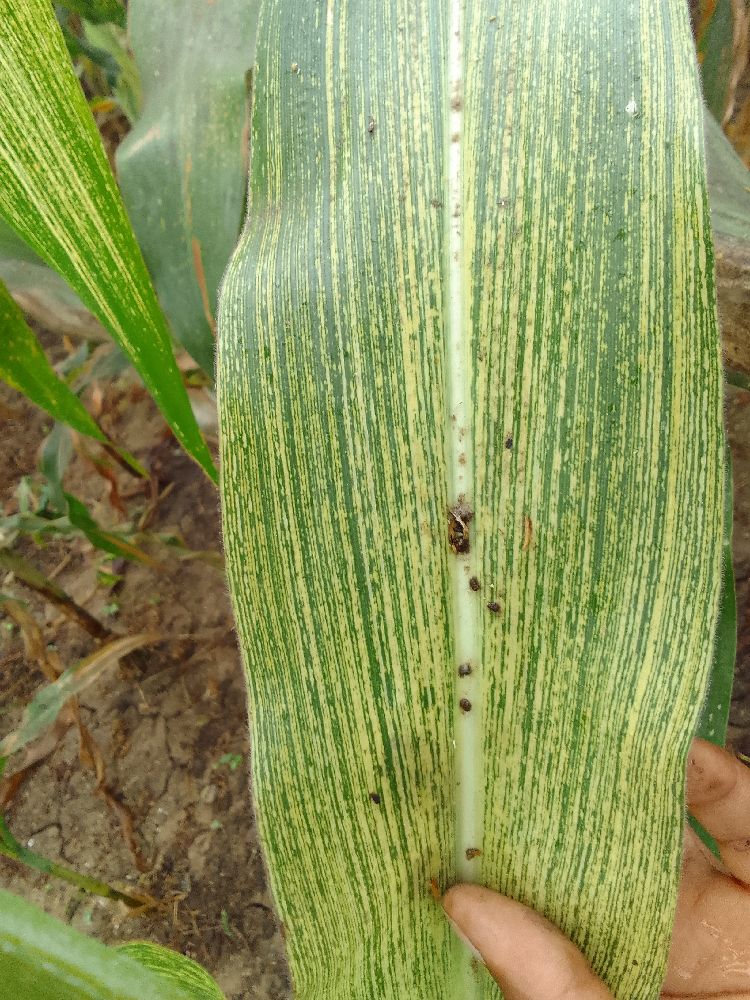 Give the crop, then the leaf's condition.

maize, maize streak virus
